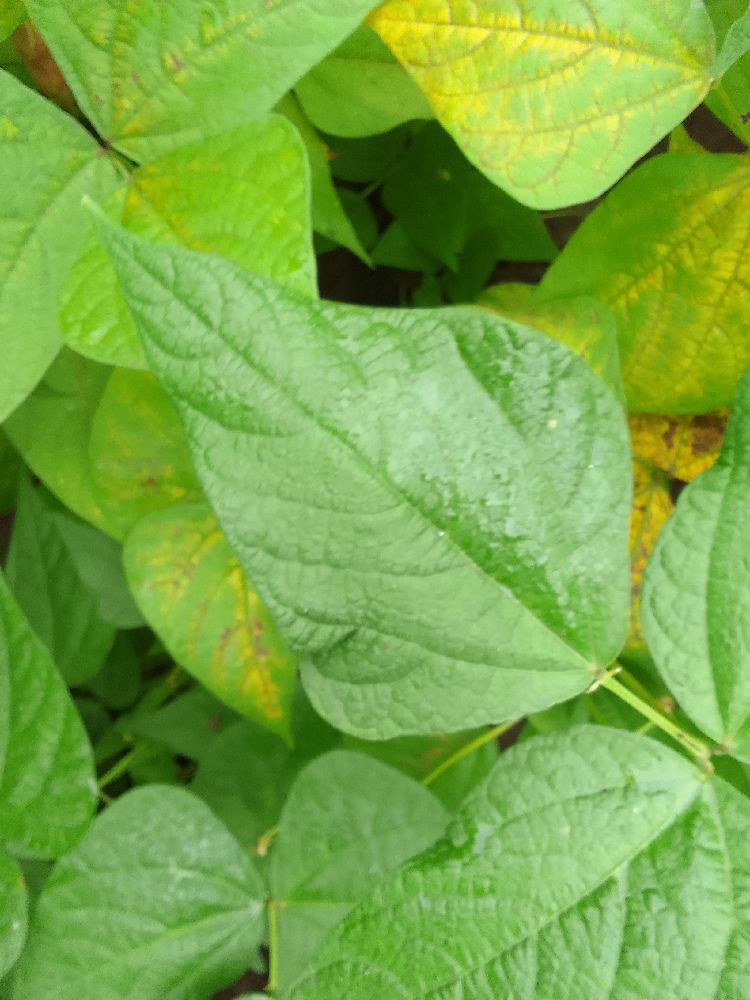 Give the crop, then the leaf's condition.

common bean, healthy
